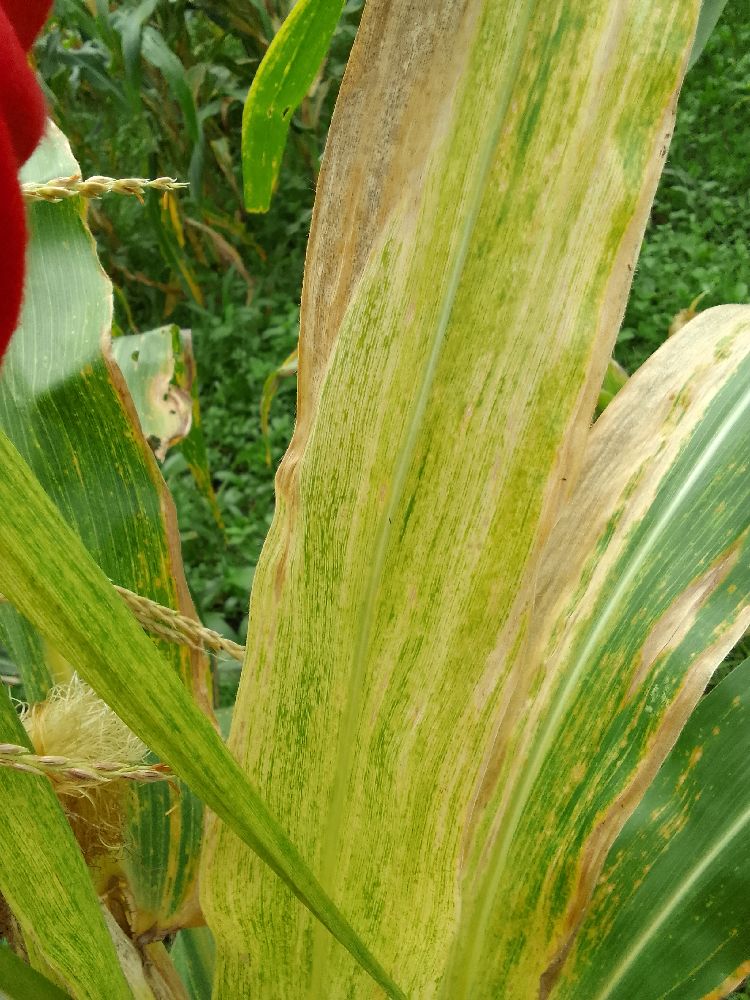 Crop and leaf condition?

maize, maize lethal necrosis
